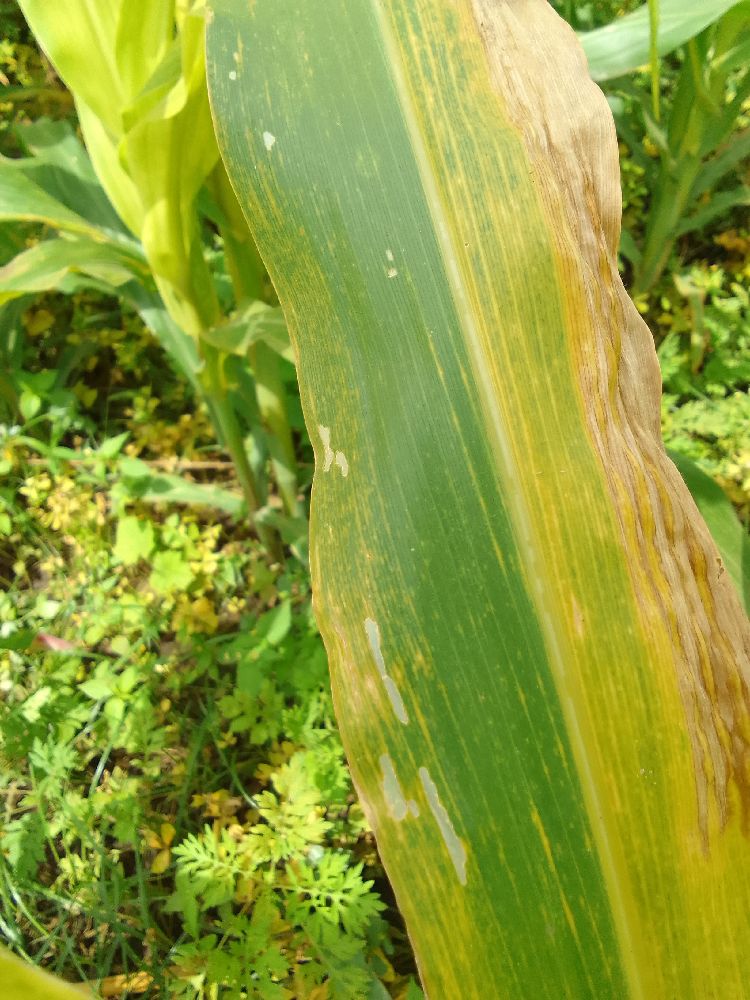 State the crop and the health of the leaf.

maize, maize lethal necrosis
